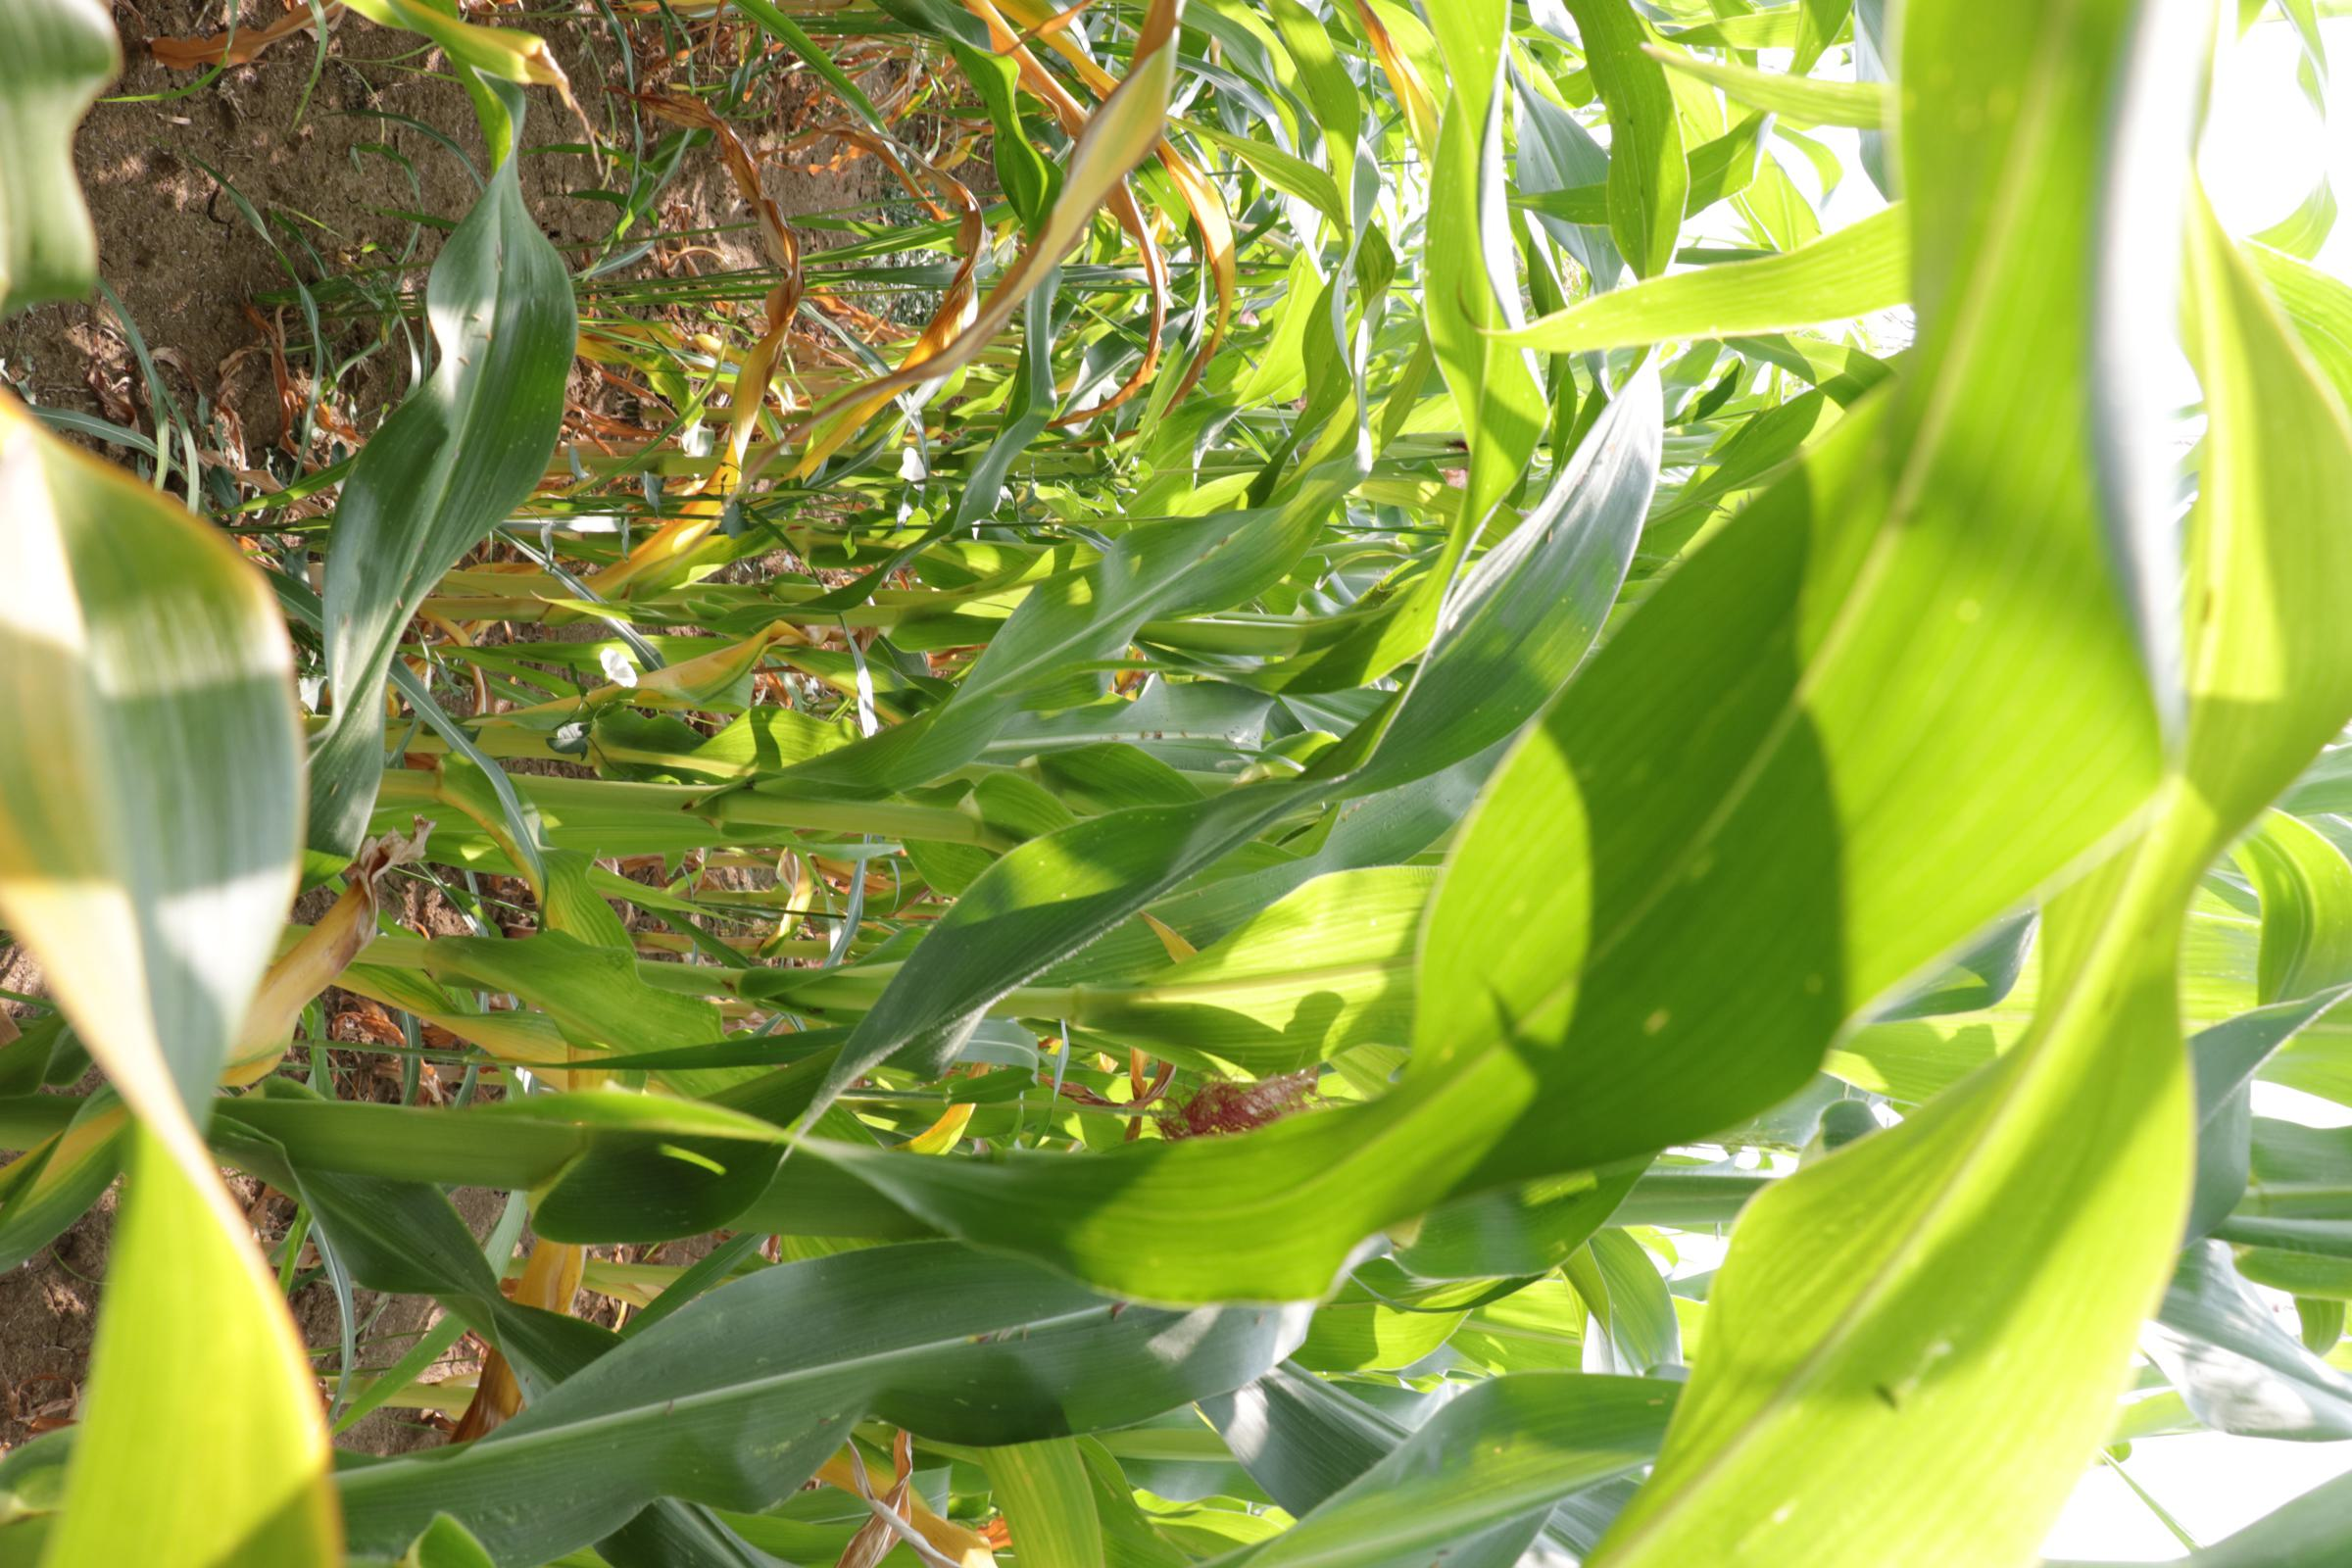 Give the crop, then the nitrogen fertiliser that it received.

maize, no added nitrogen
